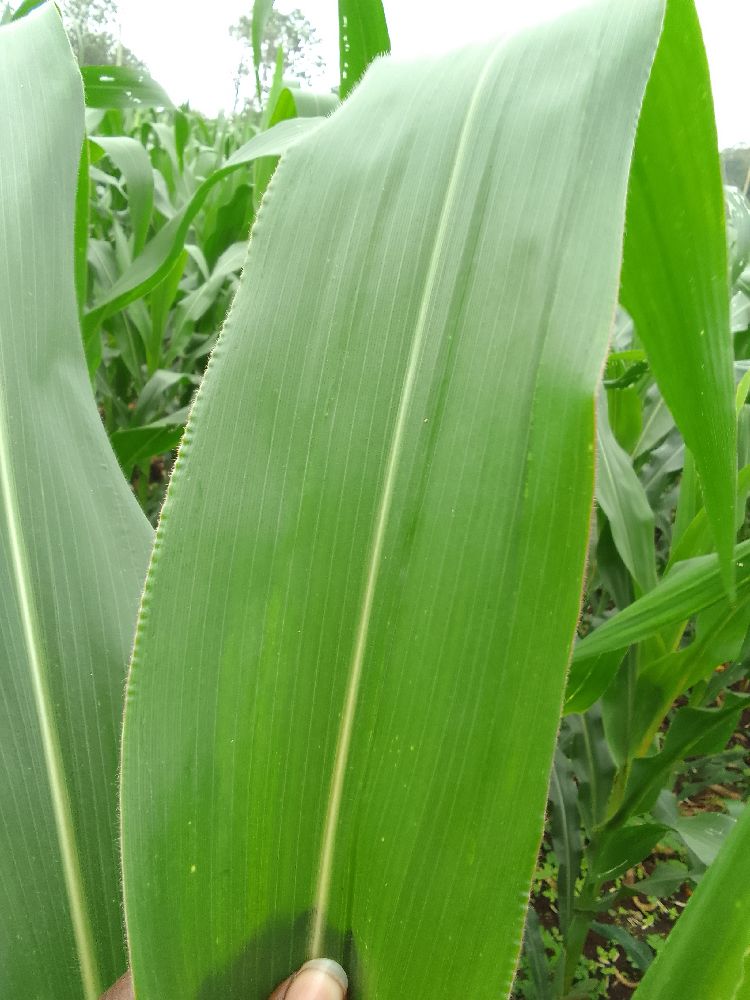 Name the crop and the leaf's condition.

maize, healthy
